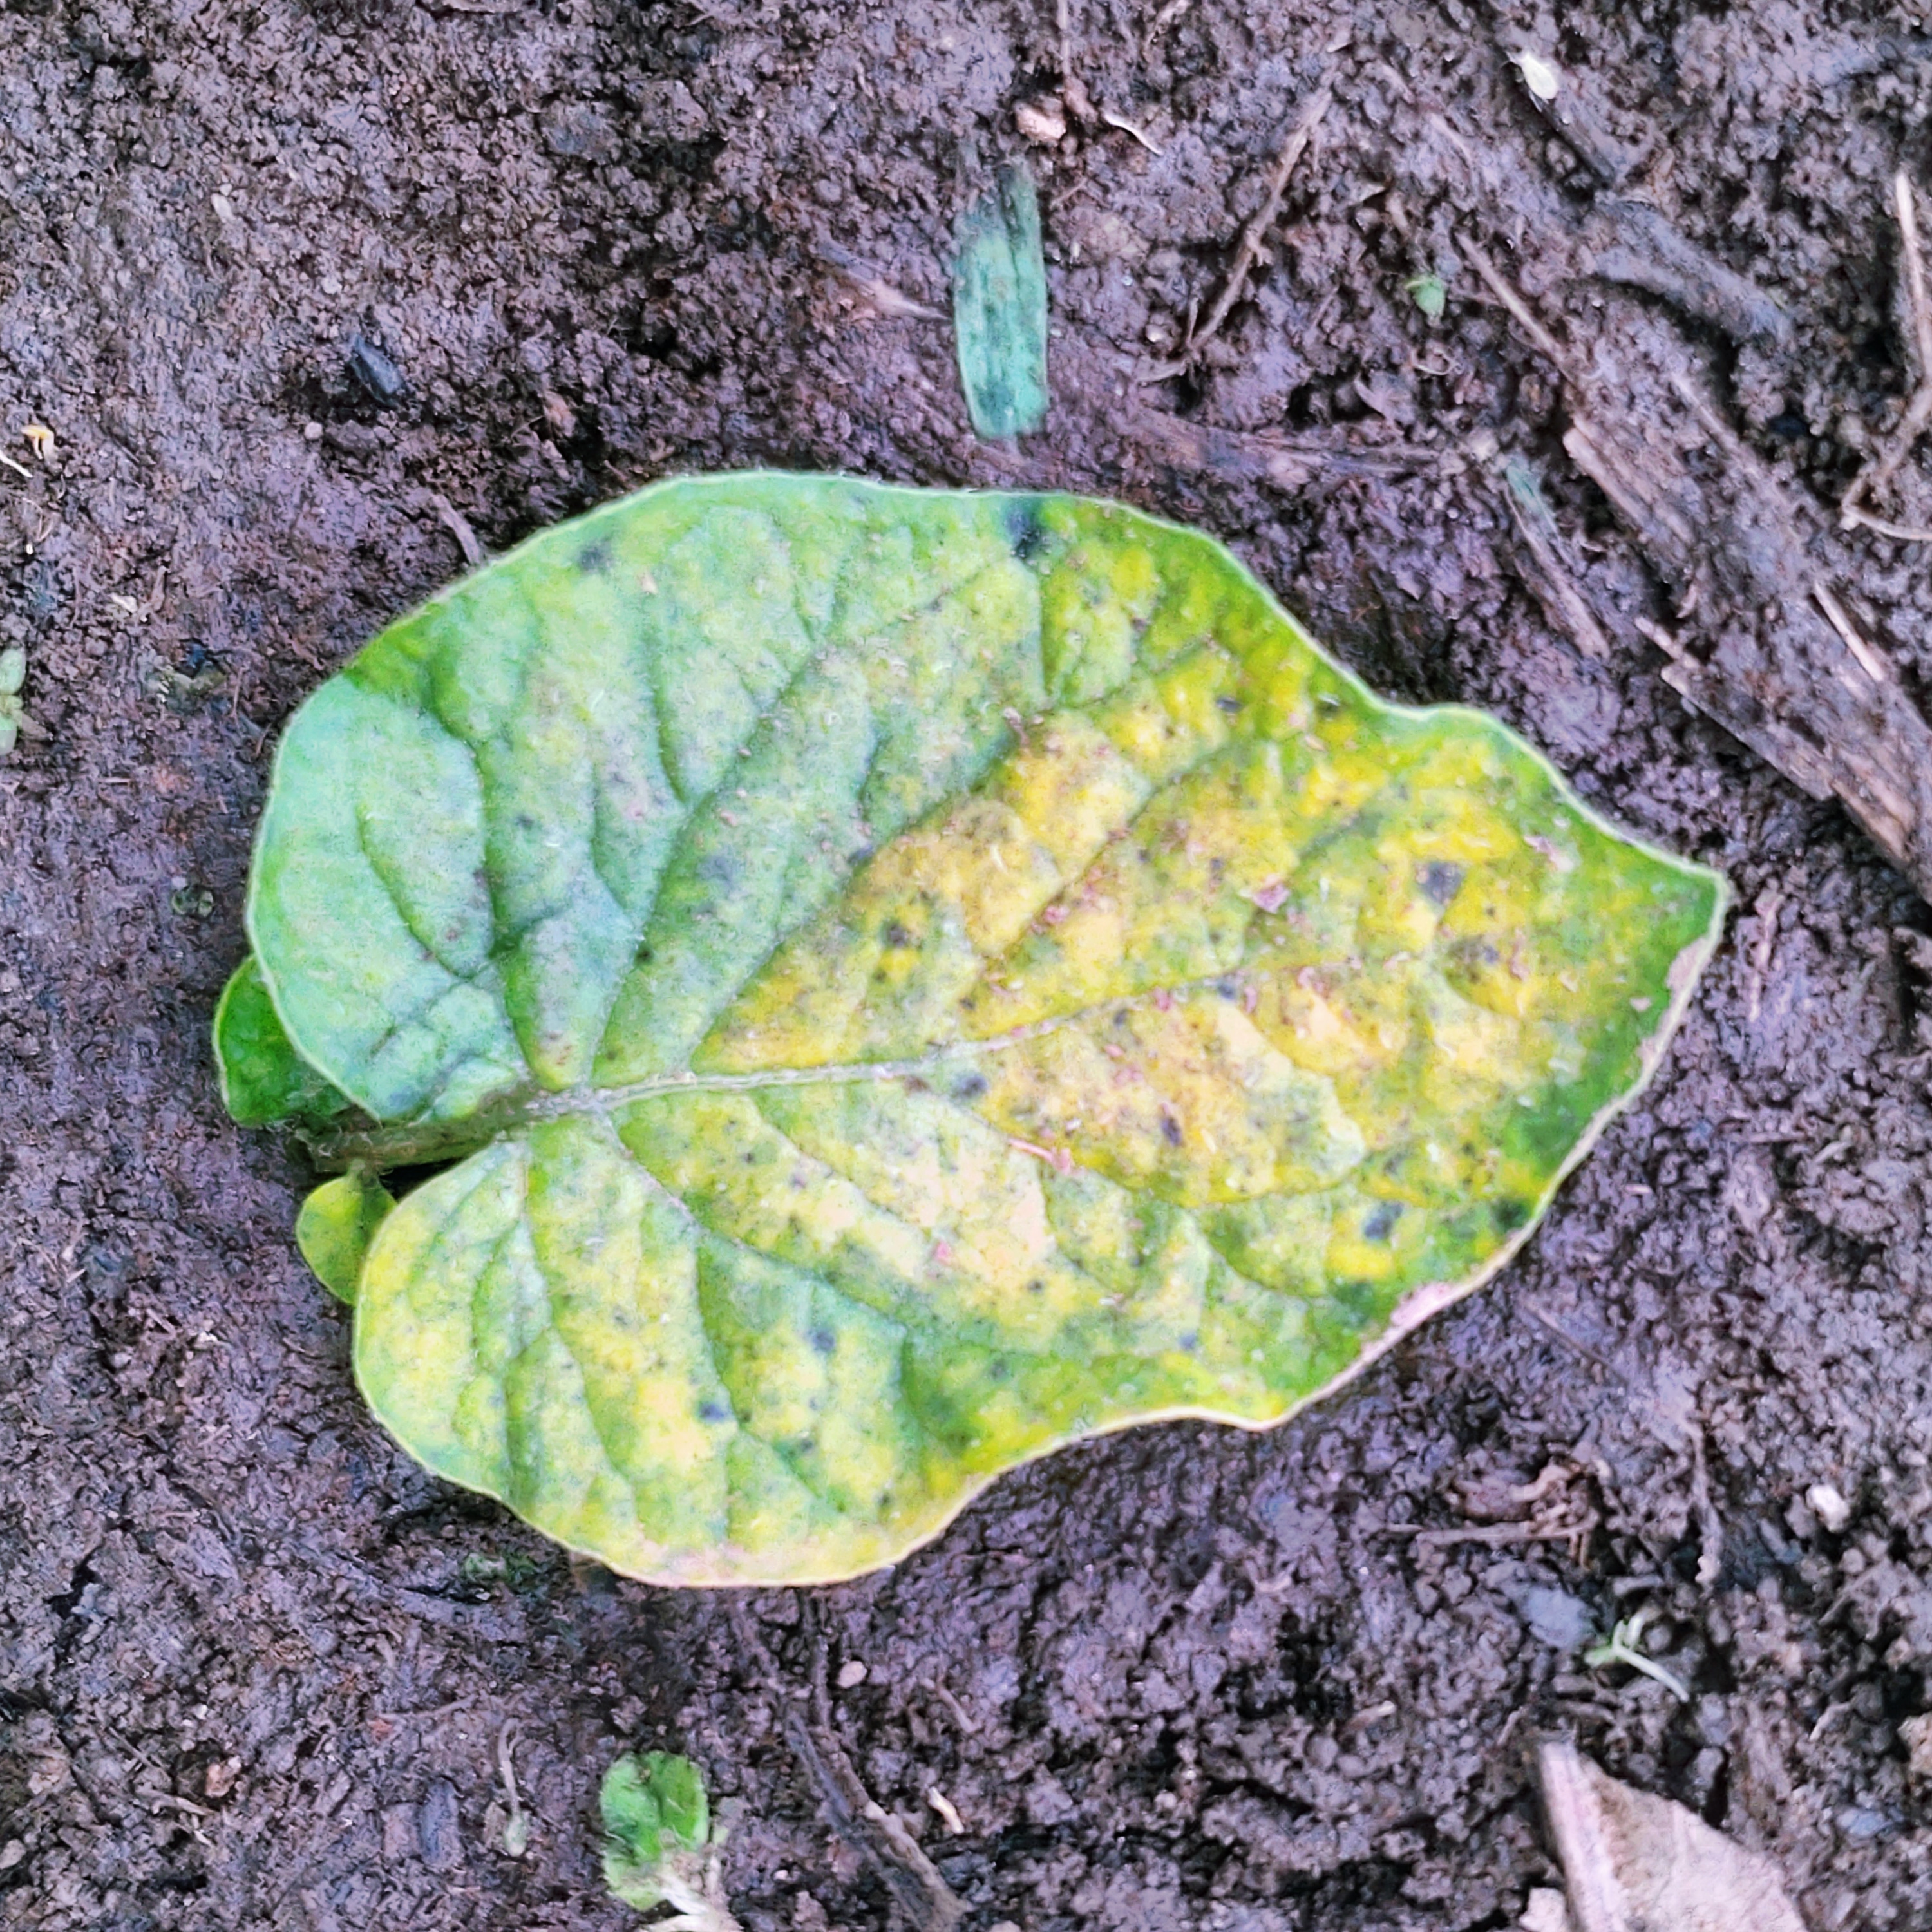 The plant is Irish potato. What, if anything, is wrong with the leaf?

late blight
